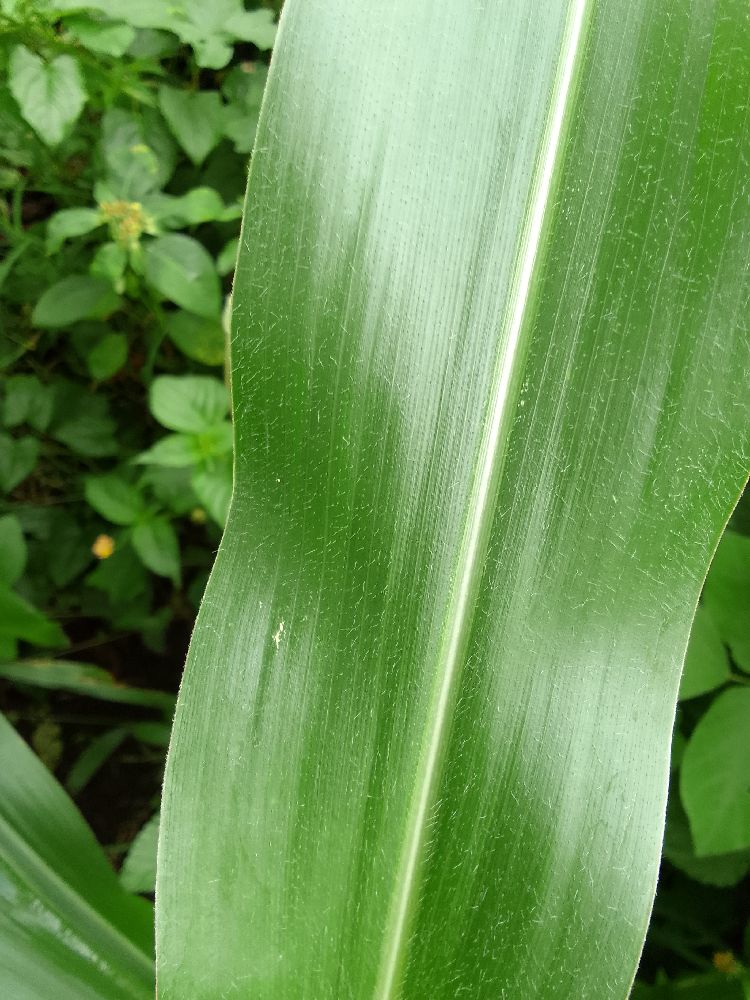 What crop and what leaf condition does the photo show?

maize, healthy
